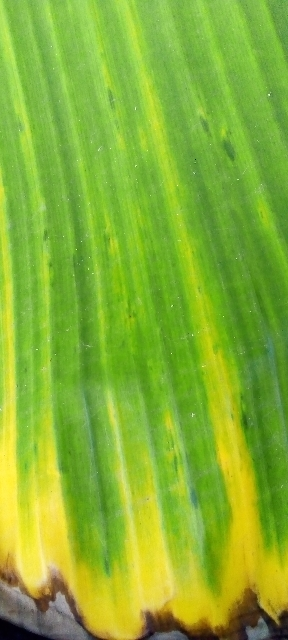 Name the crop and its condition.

banana, fusarium wilt race 1
